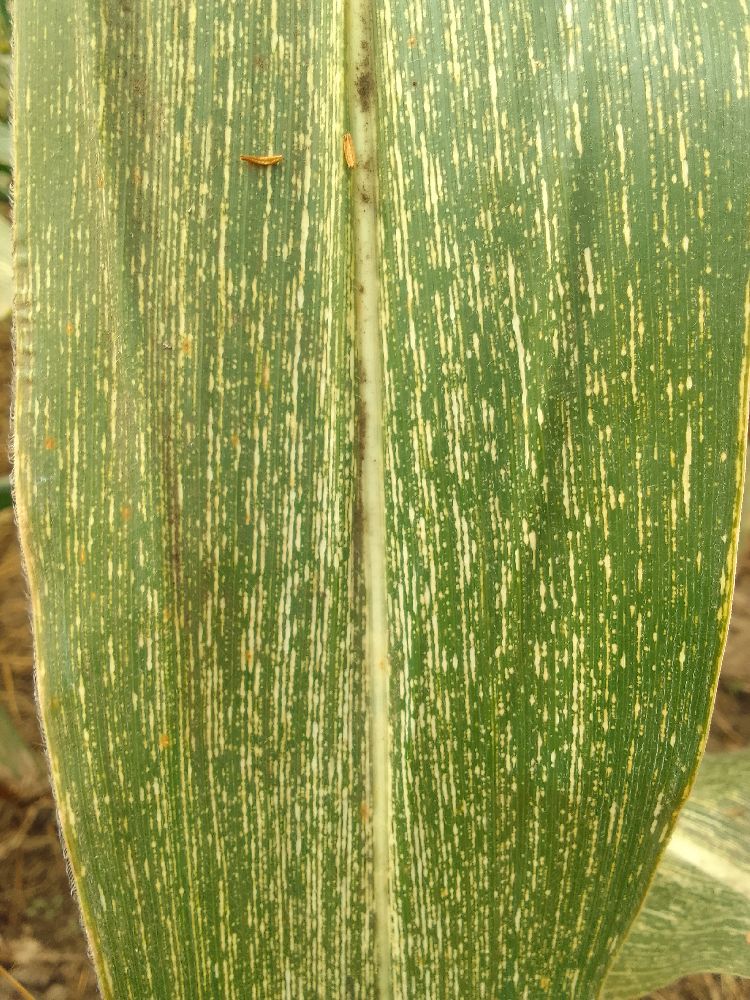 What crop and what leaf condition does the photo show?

maize, maize streak virus
